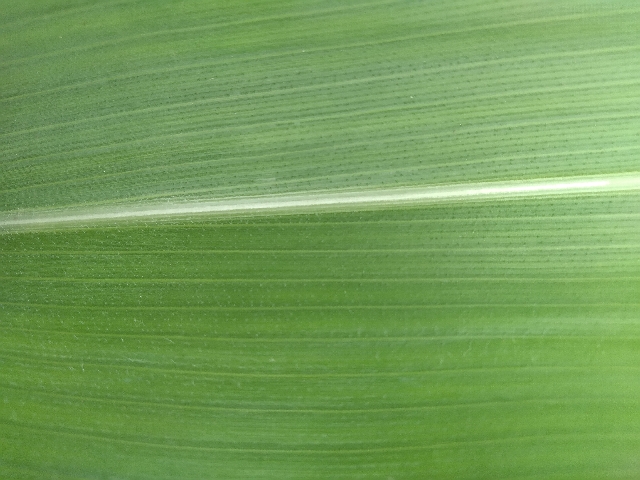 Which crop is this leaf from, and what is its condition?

maize, healthy
